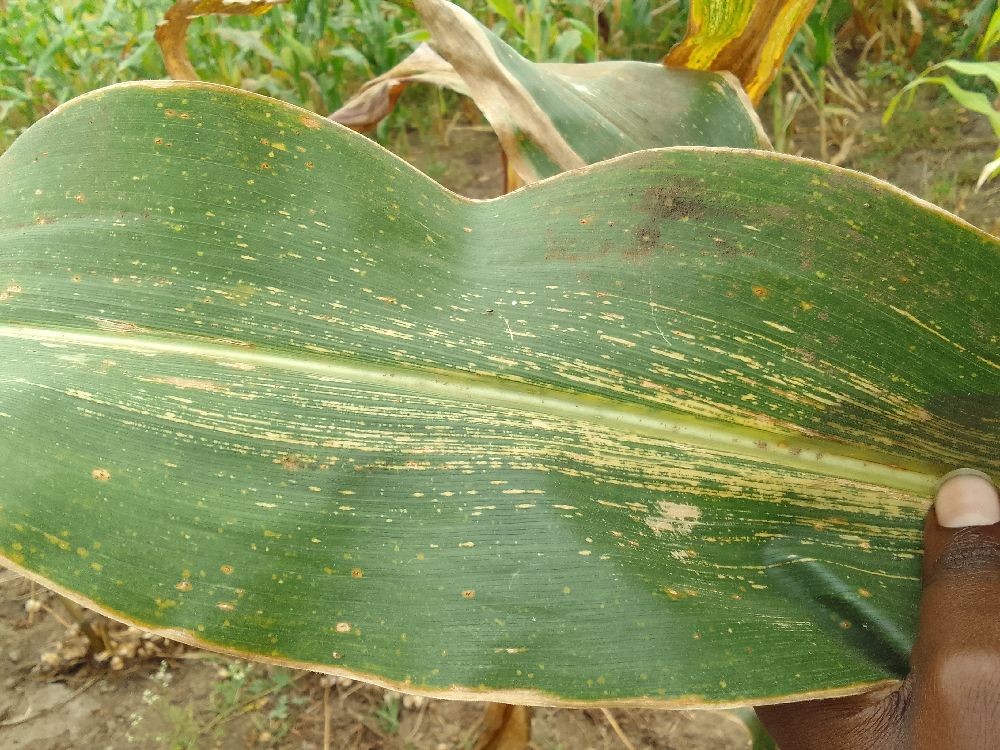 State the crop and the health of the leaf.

maize, maize streak virus
